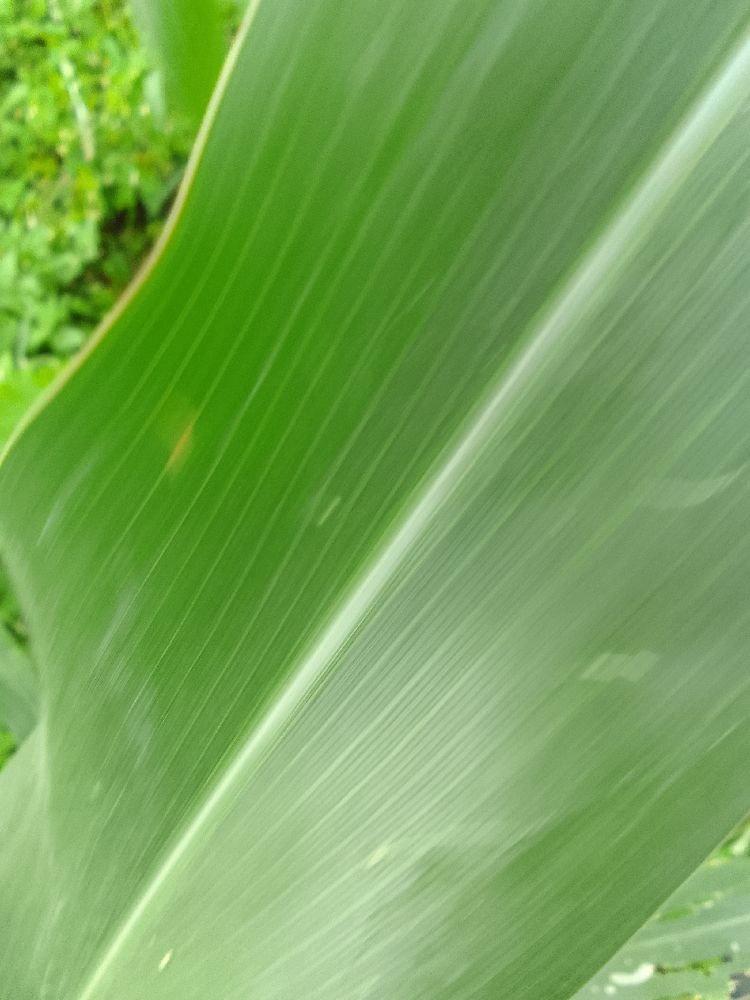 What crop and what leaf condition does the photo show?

maize, healthy
